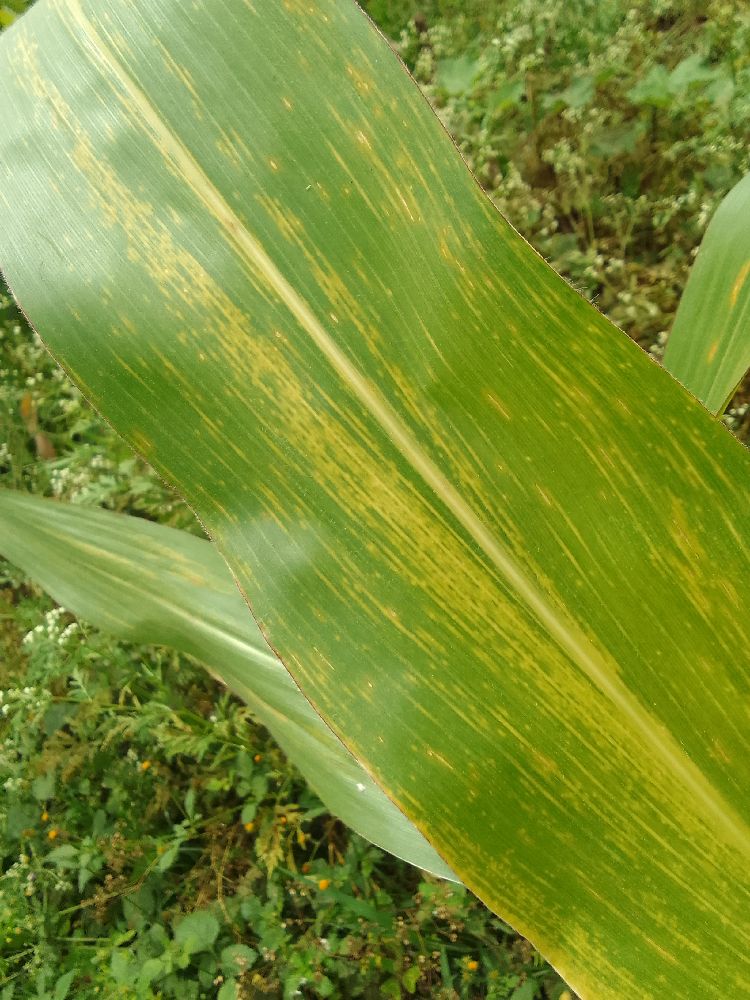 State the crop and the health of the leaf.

maize, maize lethal necrosis
